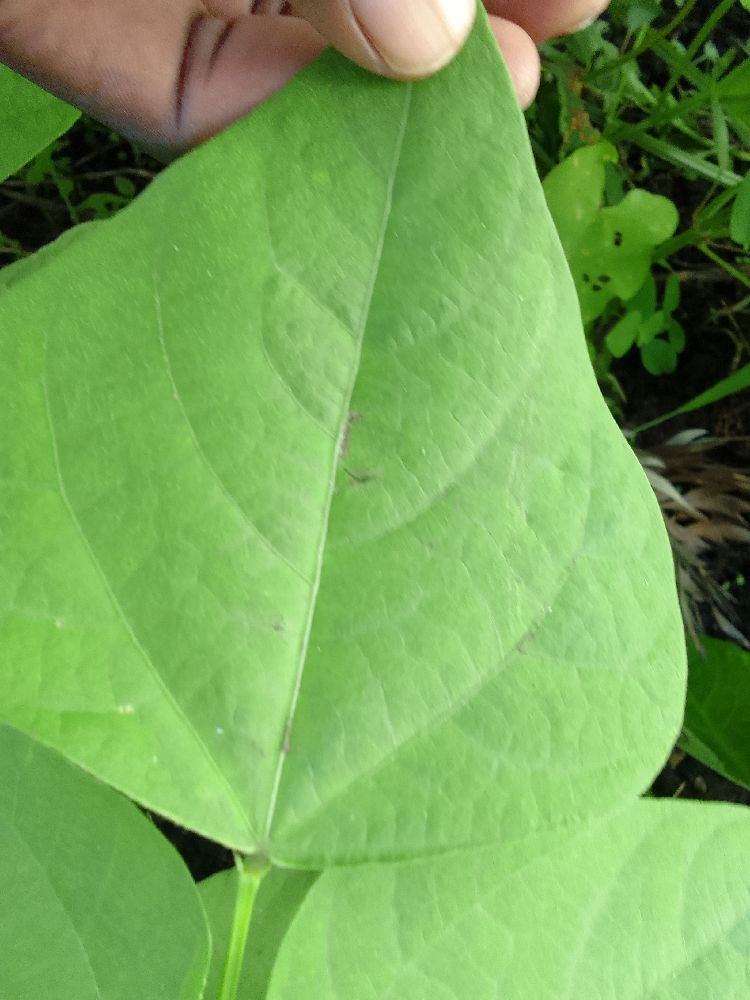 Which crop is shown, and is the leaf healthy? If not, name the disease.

common bean, healthy
